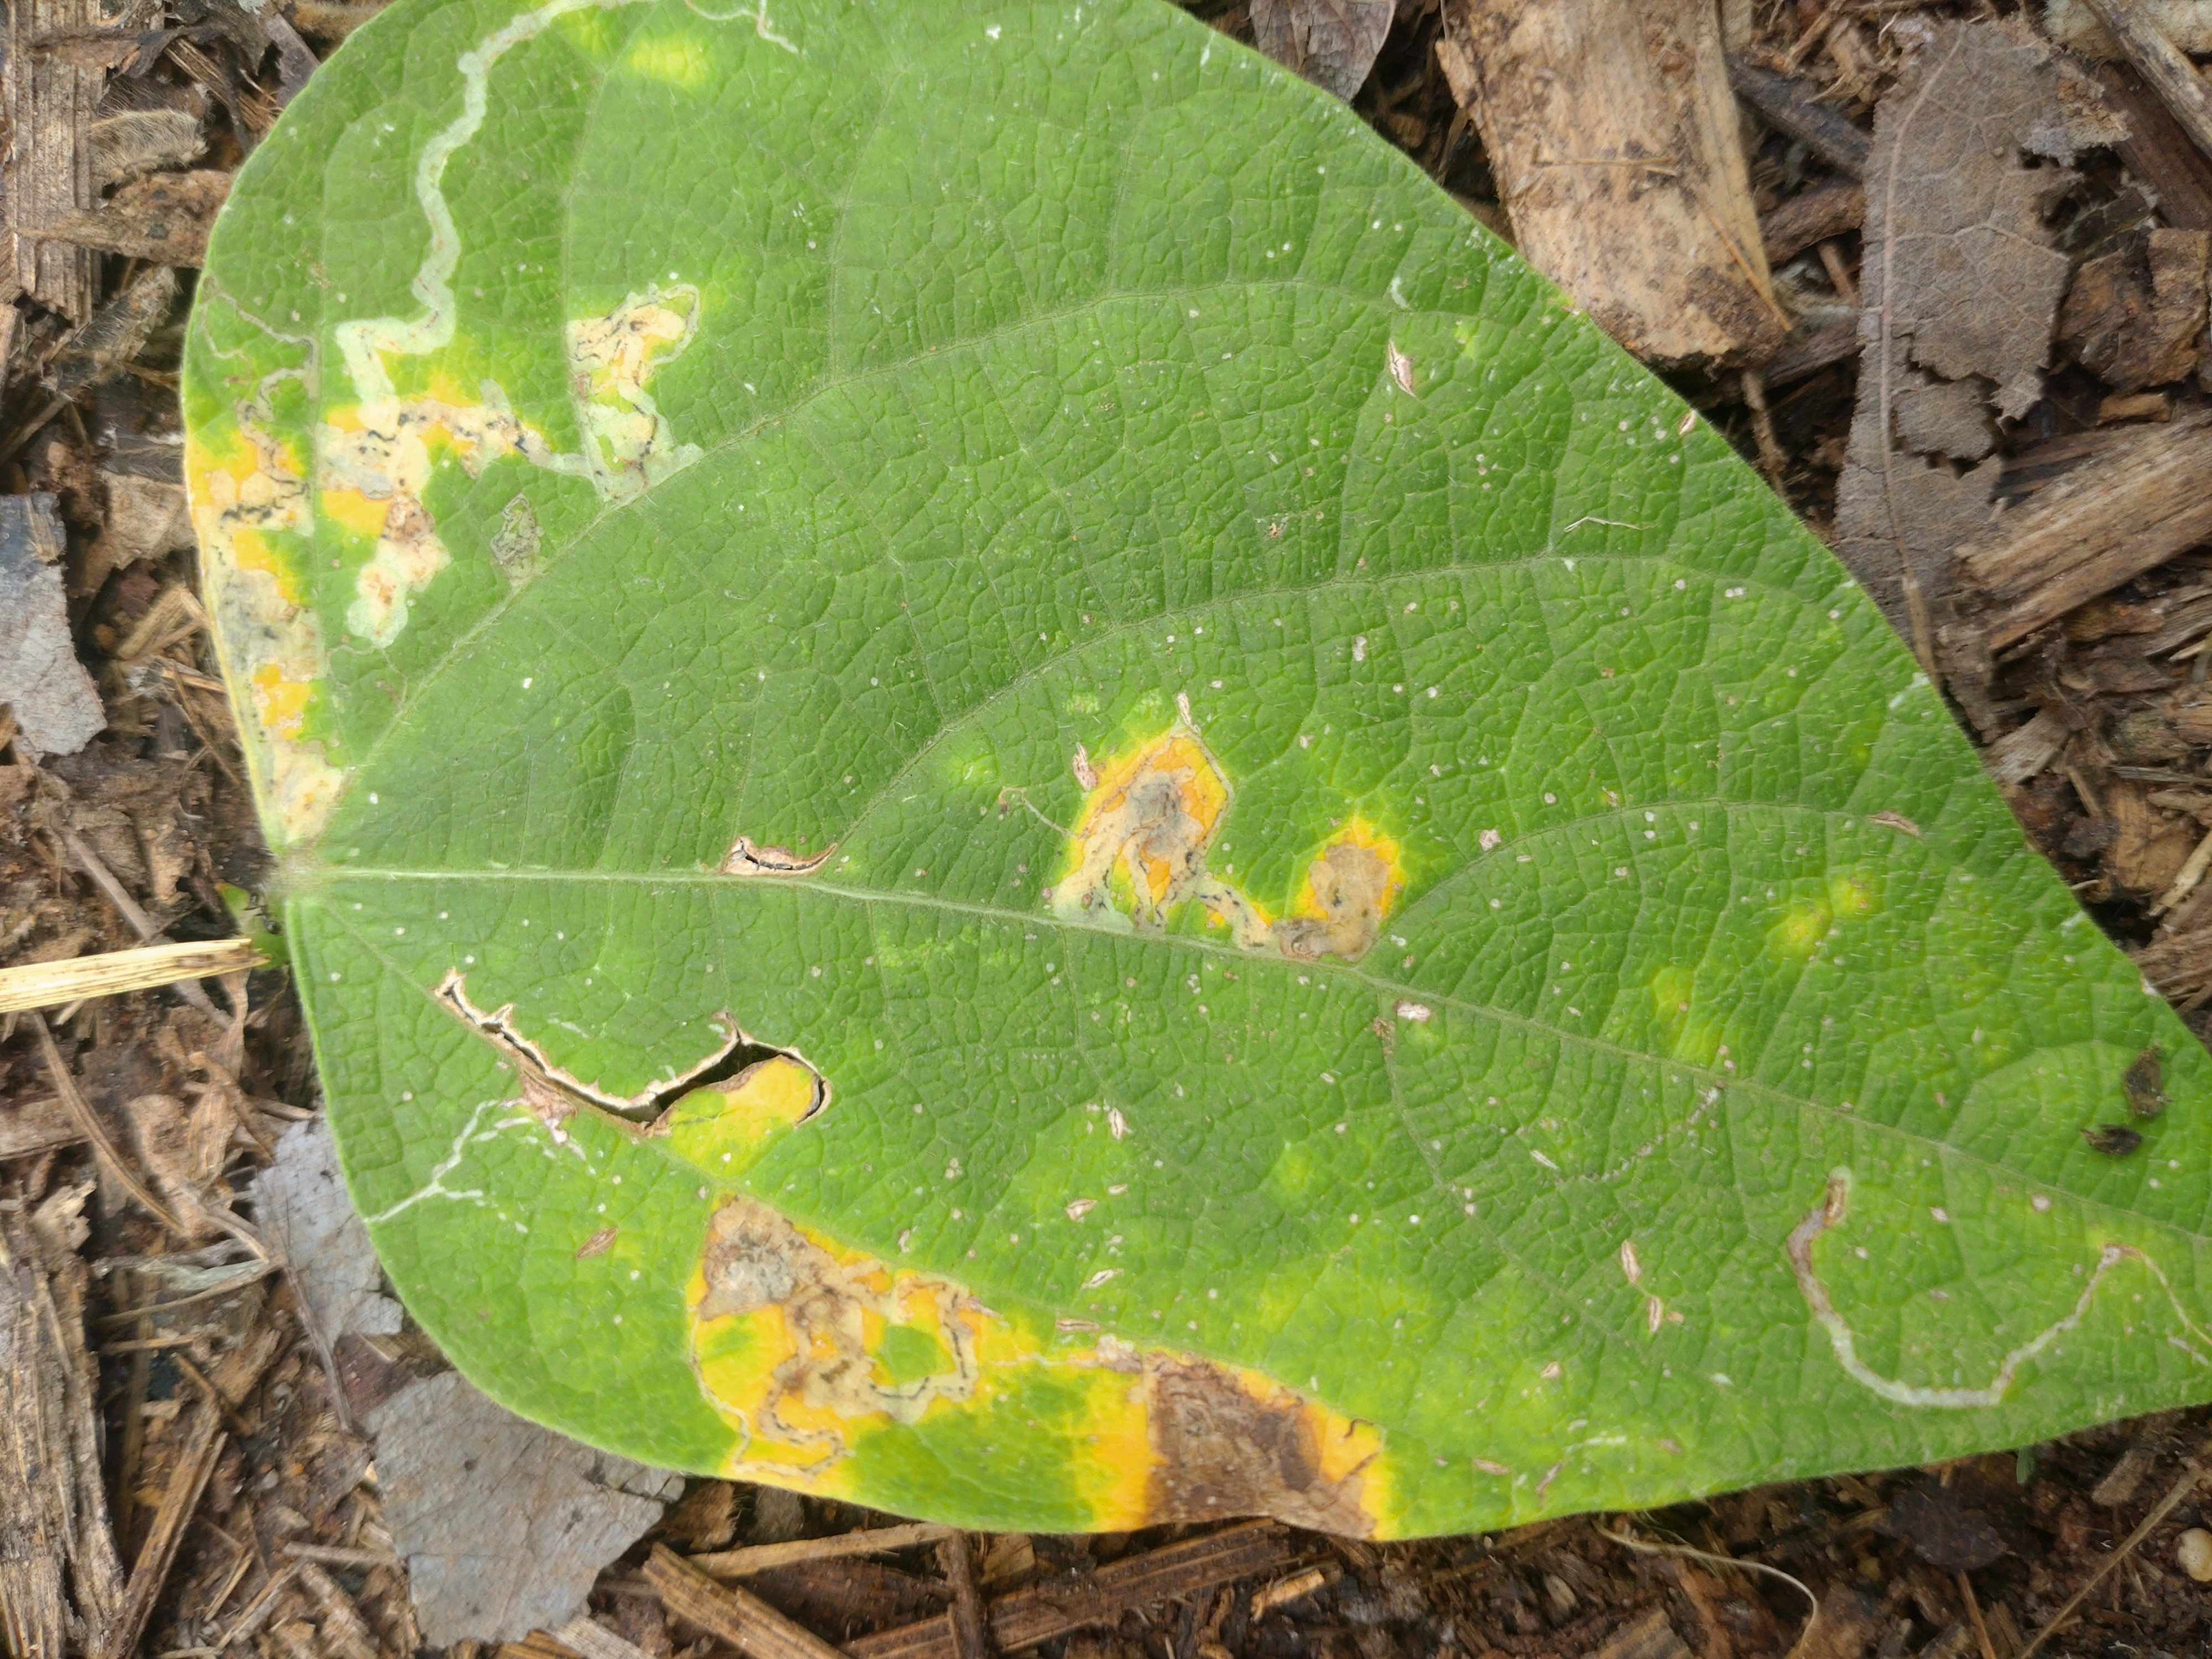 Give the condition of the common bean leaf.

rust
